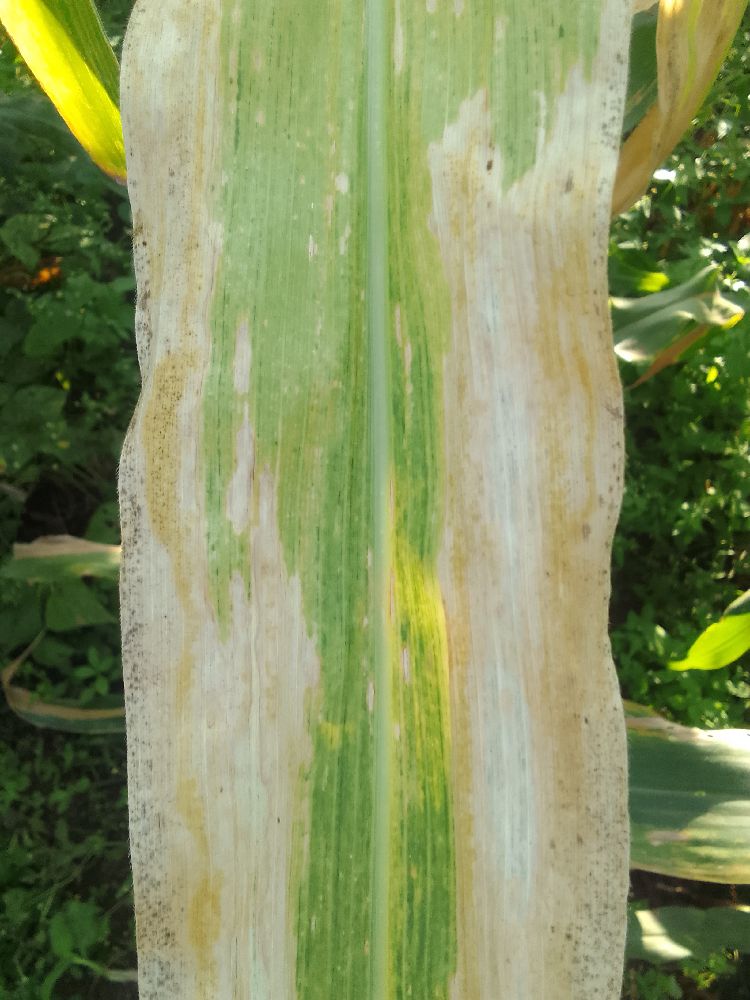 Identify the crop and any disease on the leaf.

maize, maize lethal necrosis
